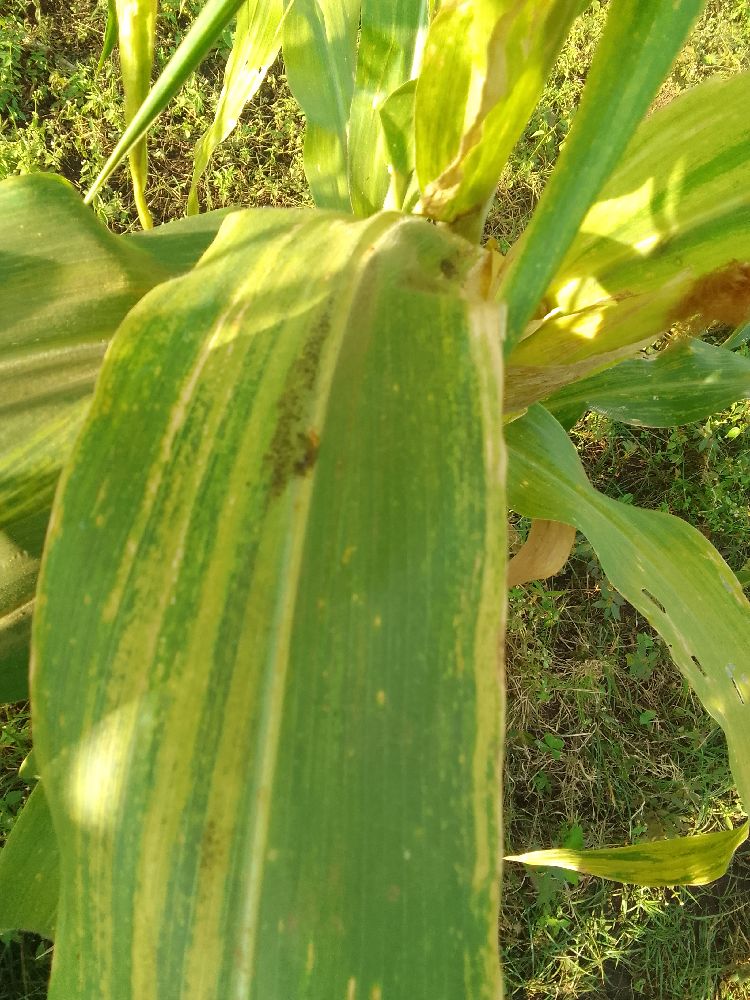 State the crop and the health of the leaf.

maize, maize lethal necrosis
